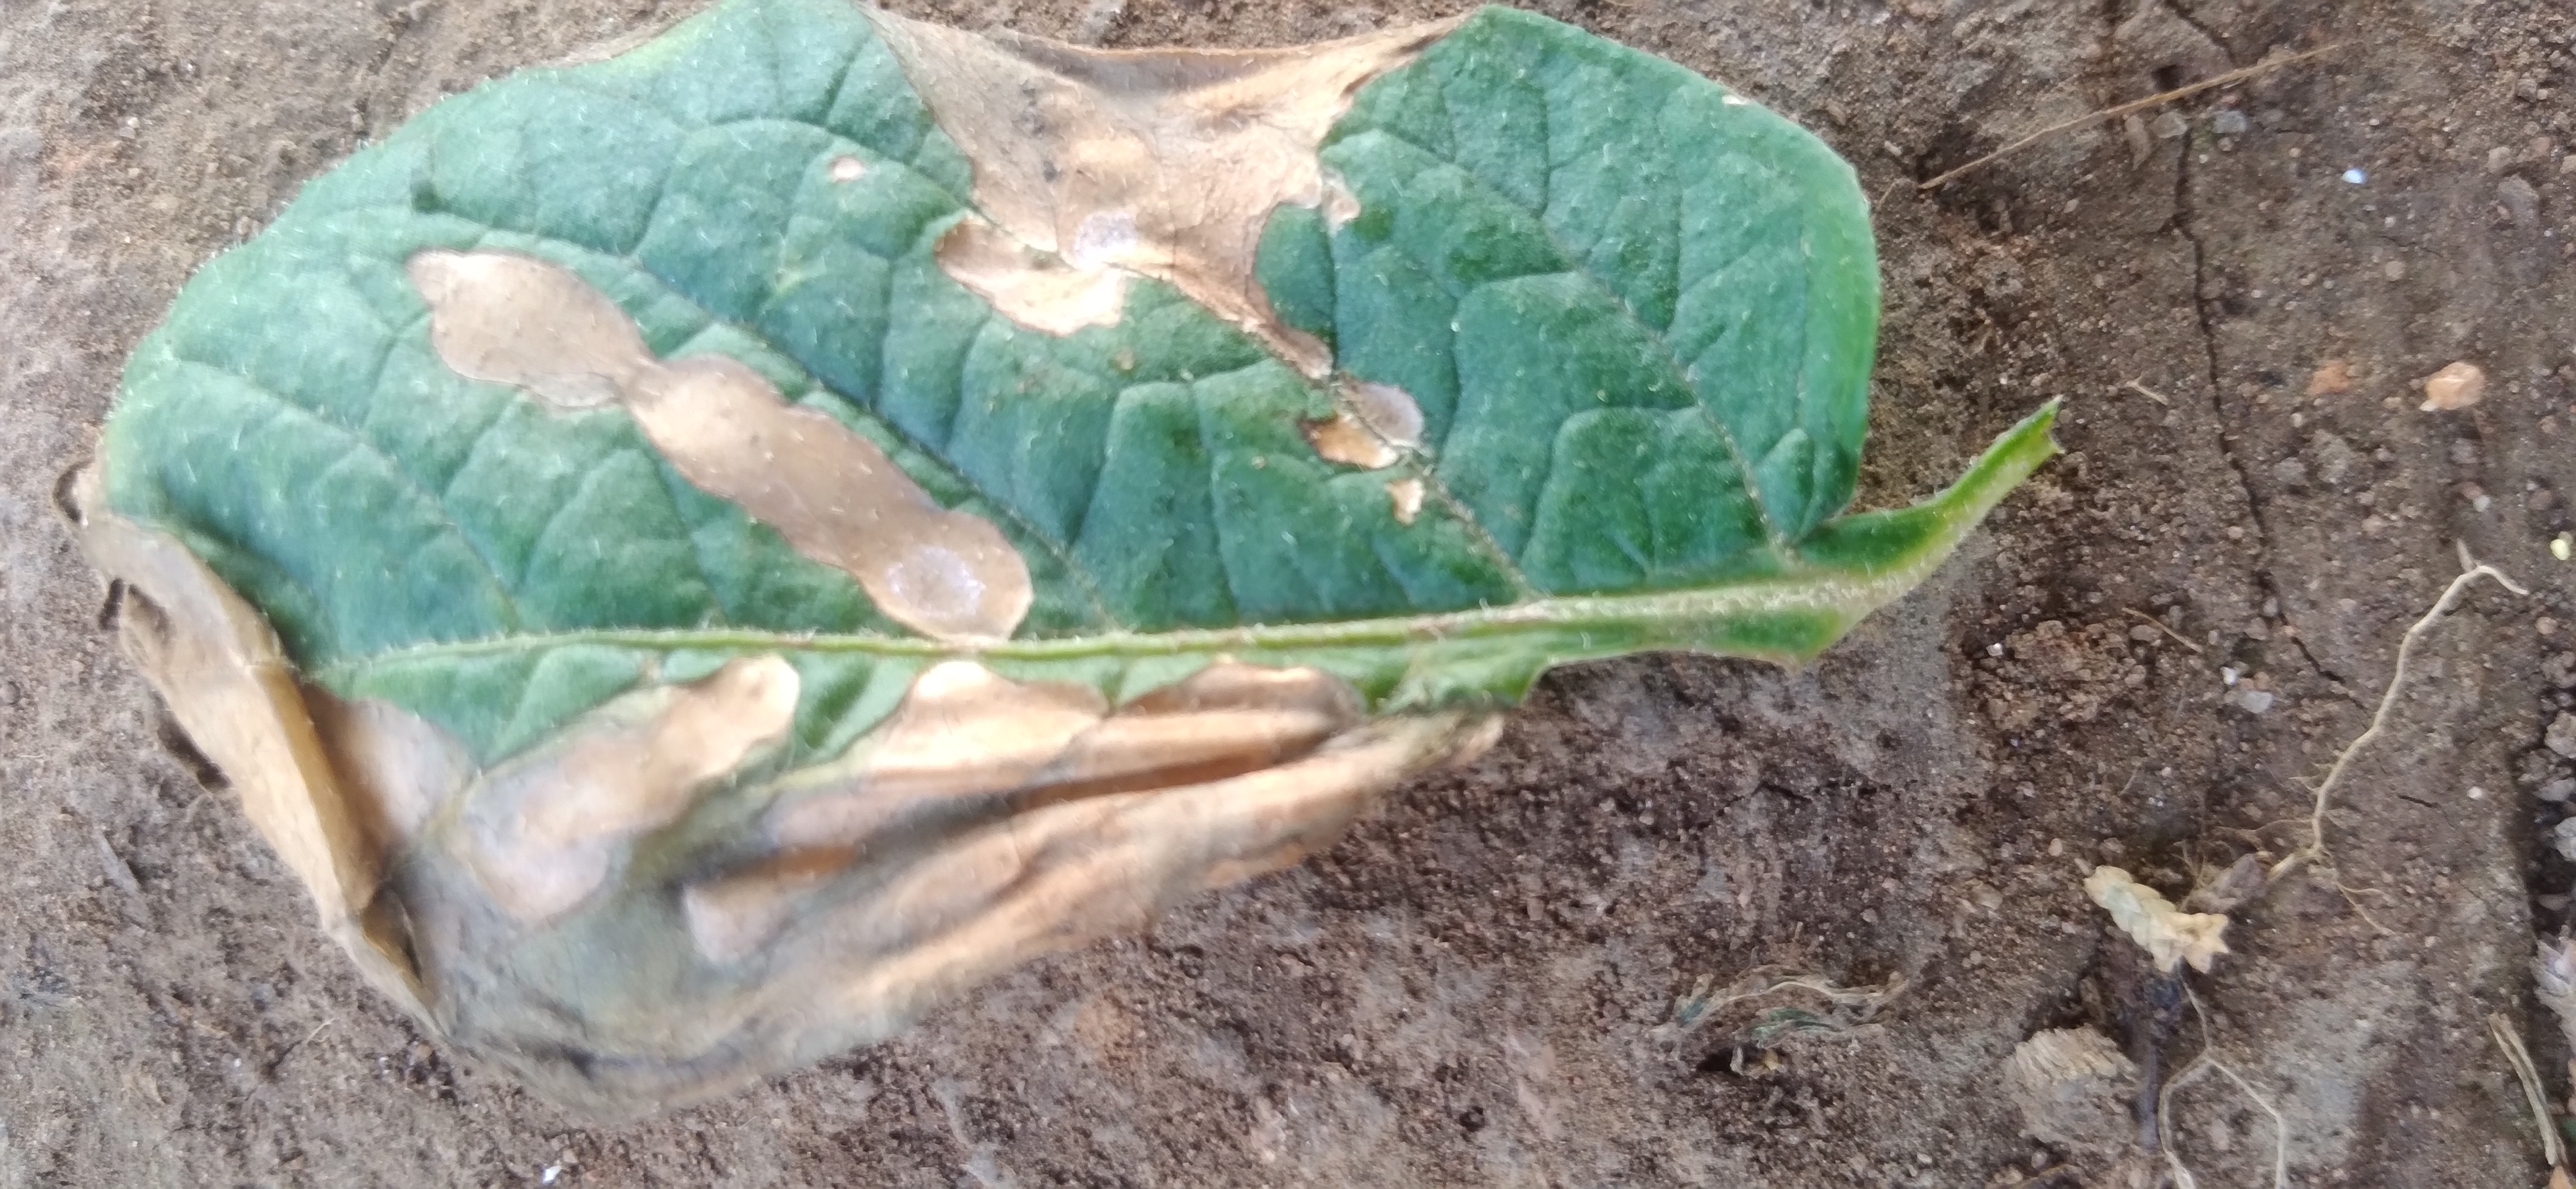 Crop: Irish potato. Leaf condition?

early blight
